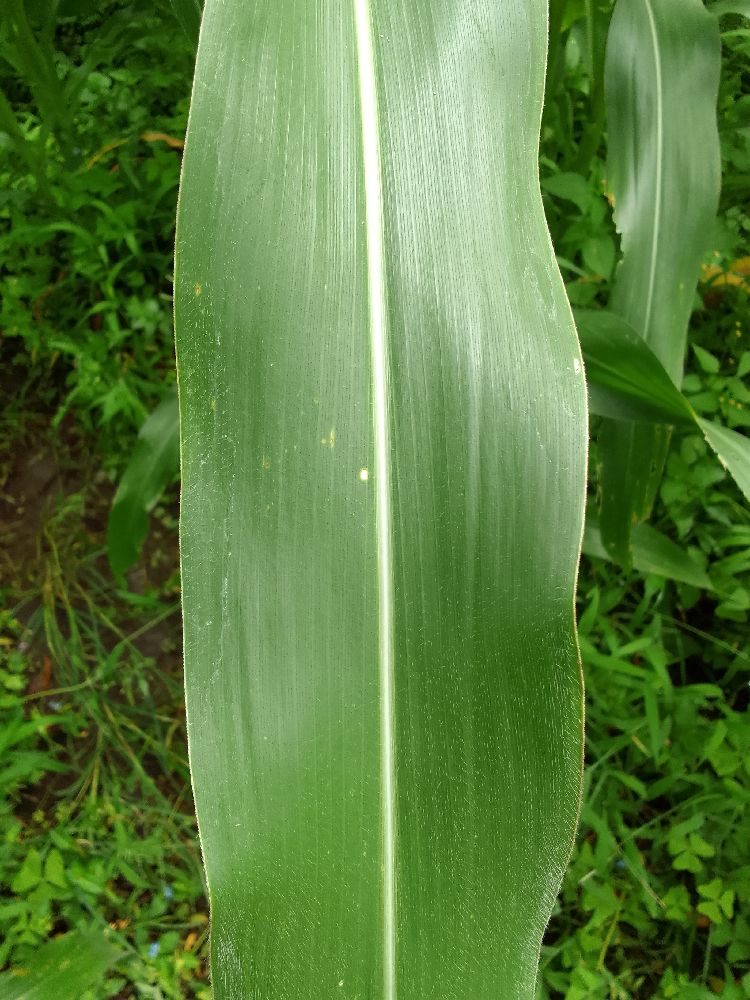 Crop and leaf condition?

maize, healthy
